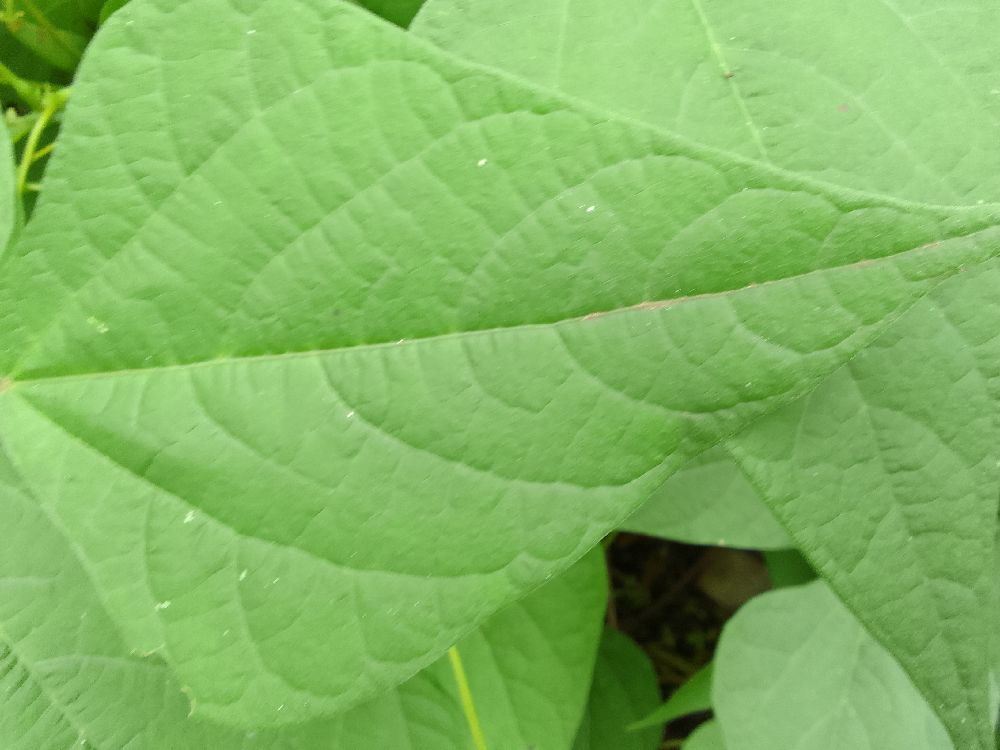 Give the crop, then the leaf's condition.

common bean, healthy
